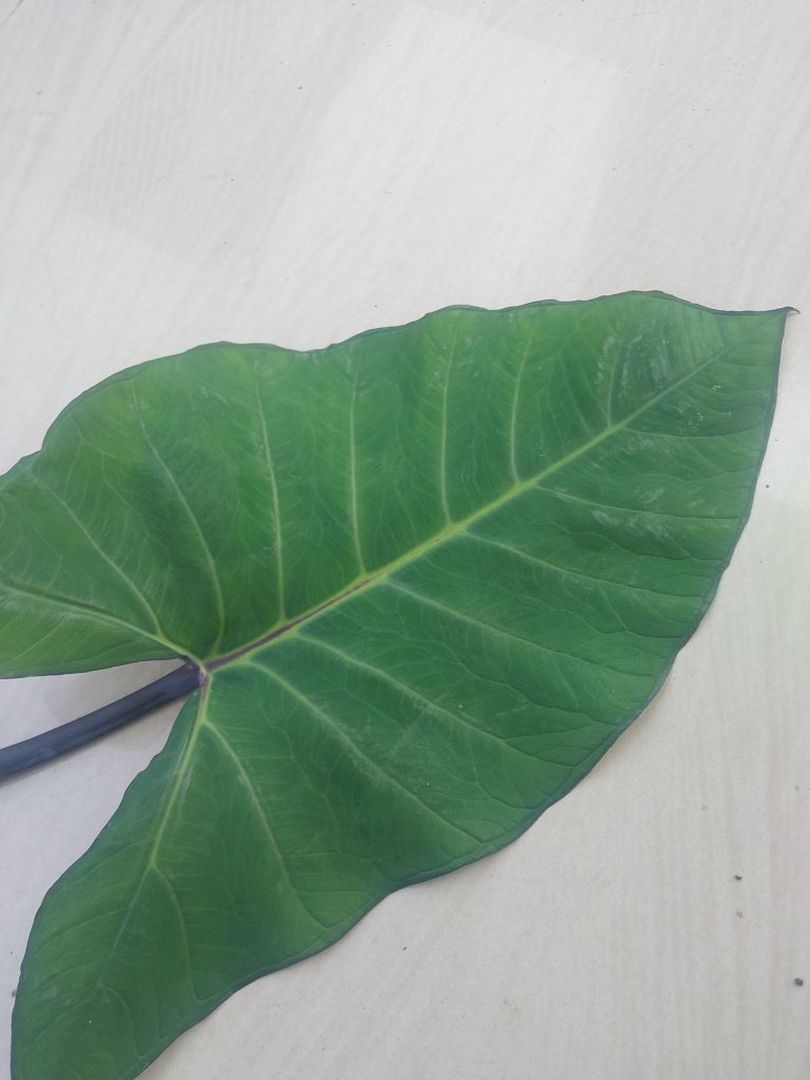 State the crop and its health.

taro, healthy
